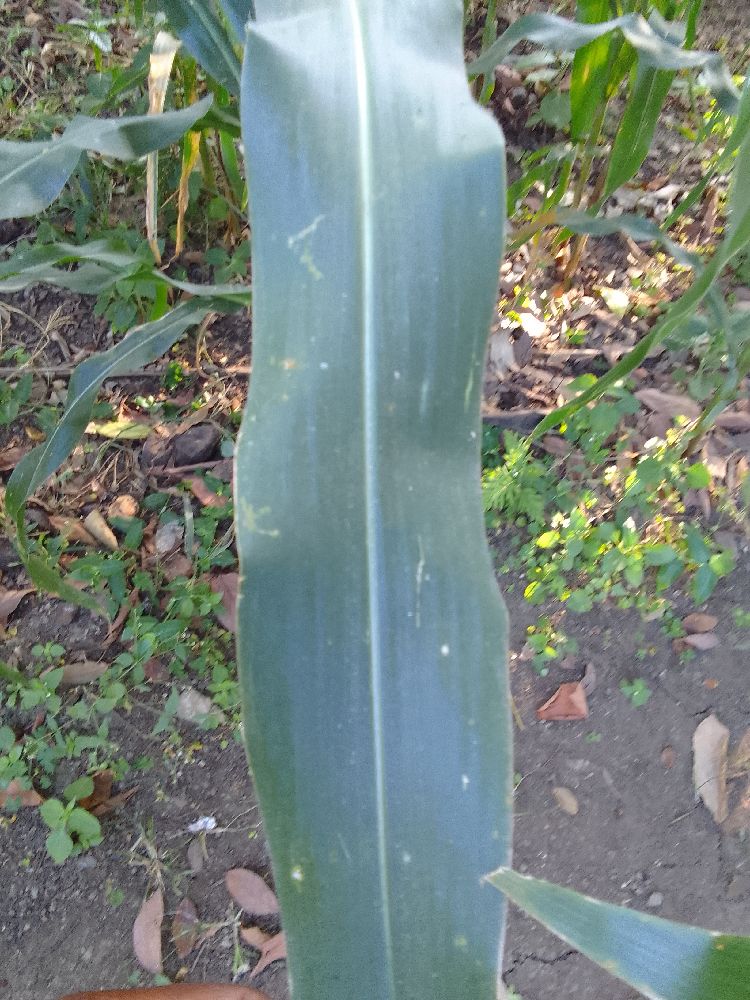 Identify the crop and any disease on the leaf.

maize, healthy
